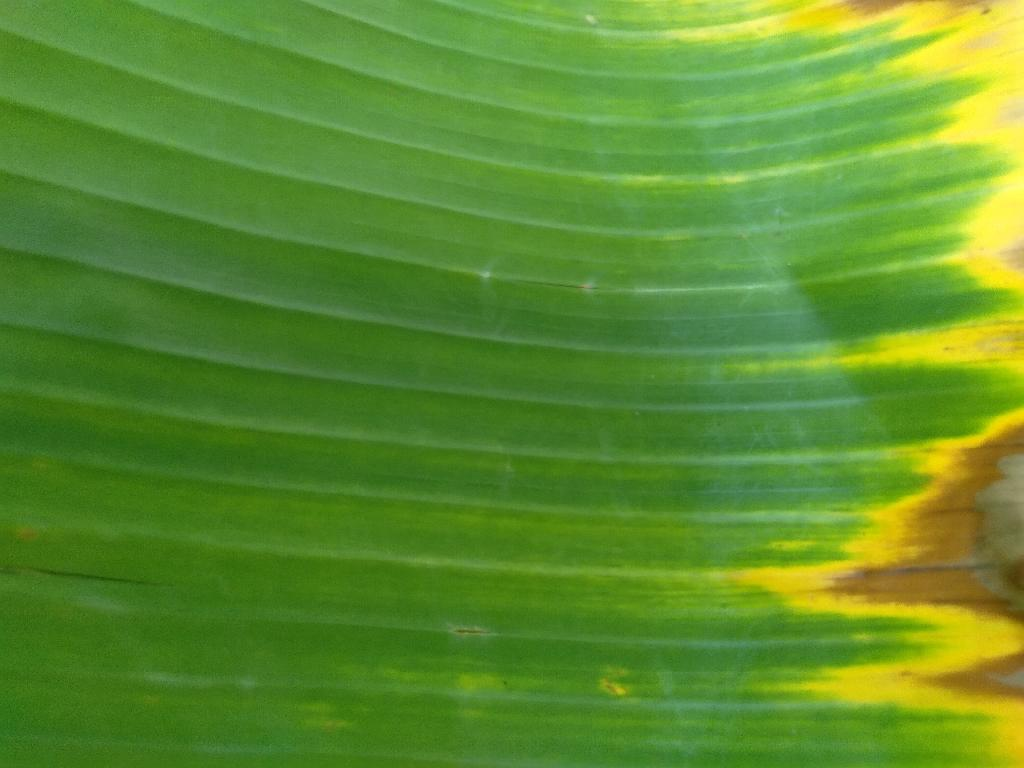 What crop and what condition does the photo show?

banana, fusarium wilt race 1
